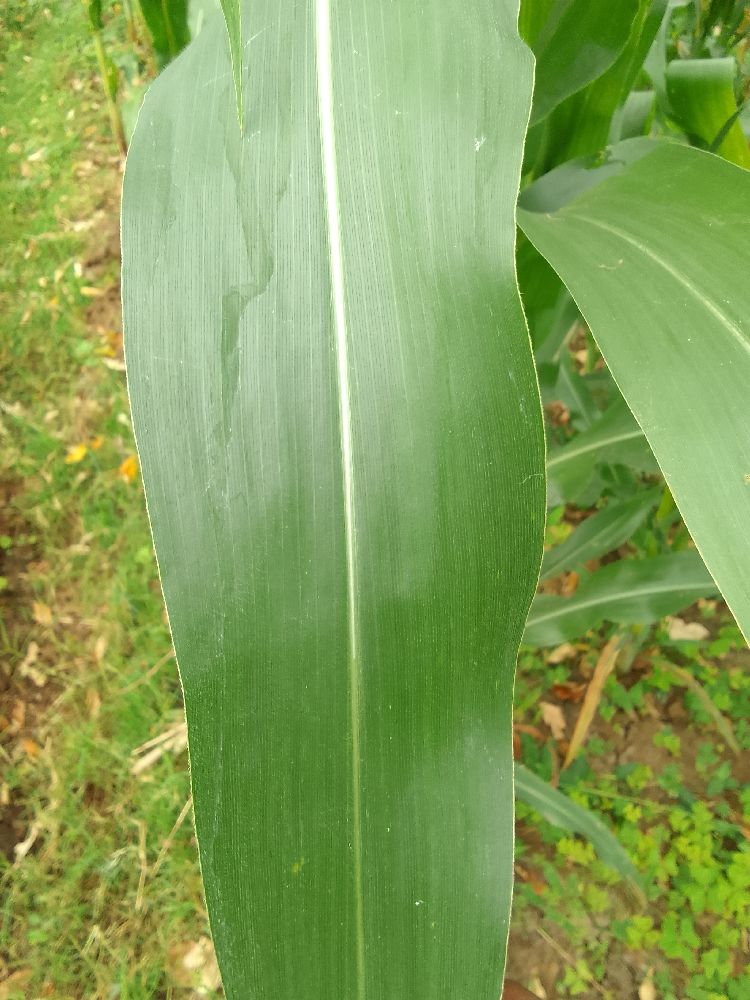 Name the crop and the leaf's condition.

maize, healthy
